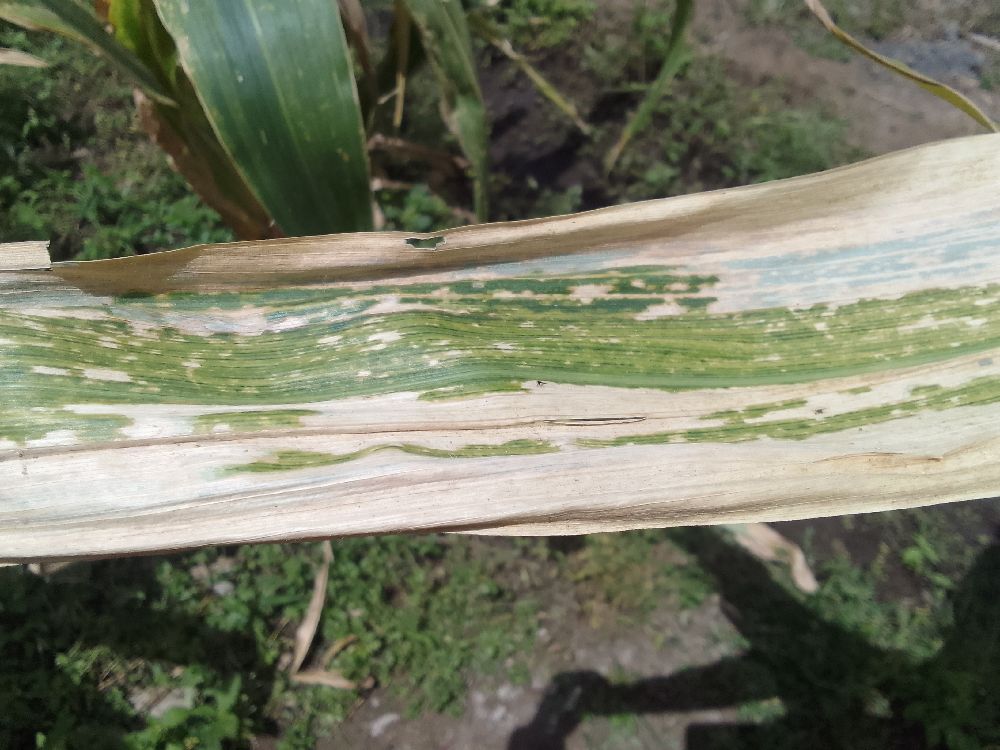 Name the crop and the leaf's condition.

maize, maize lethal necrosis
